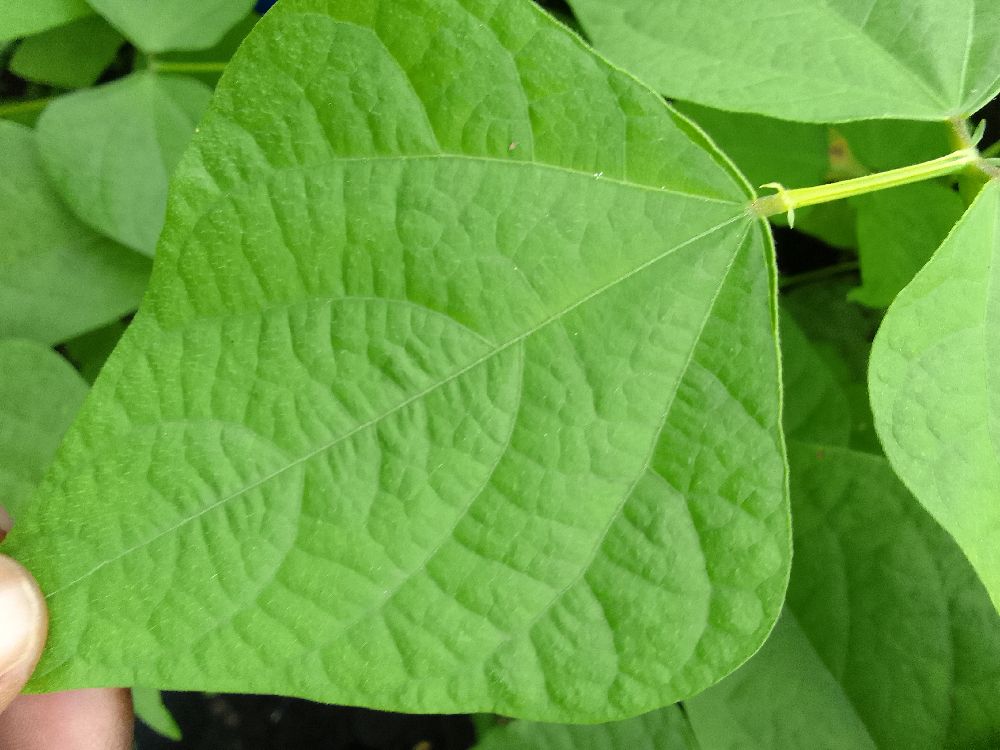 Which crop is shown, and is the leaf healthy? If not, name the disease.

common bean, healthy
